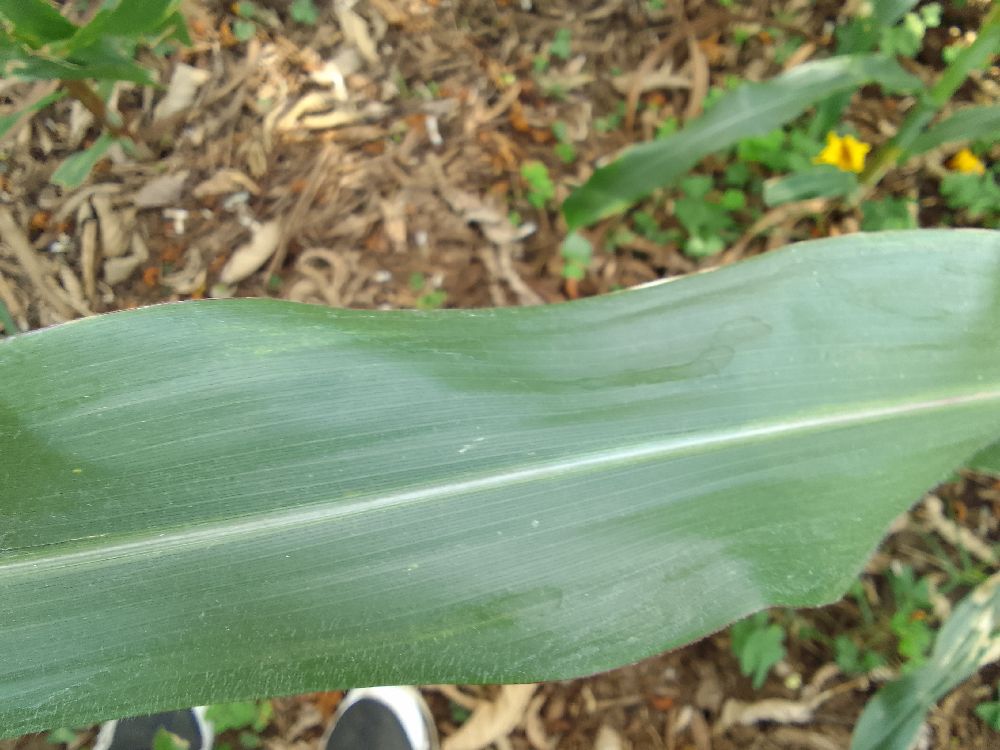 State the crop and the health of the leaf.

maize, healthy
